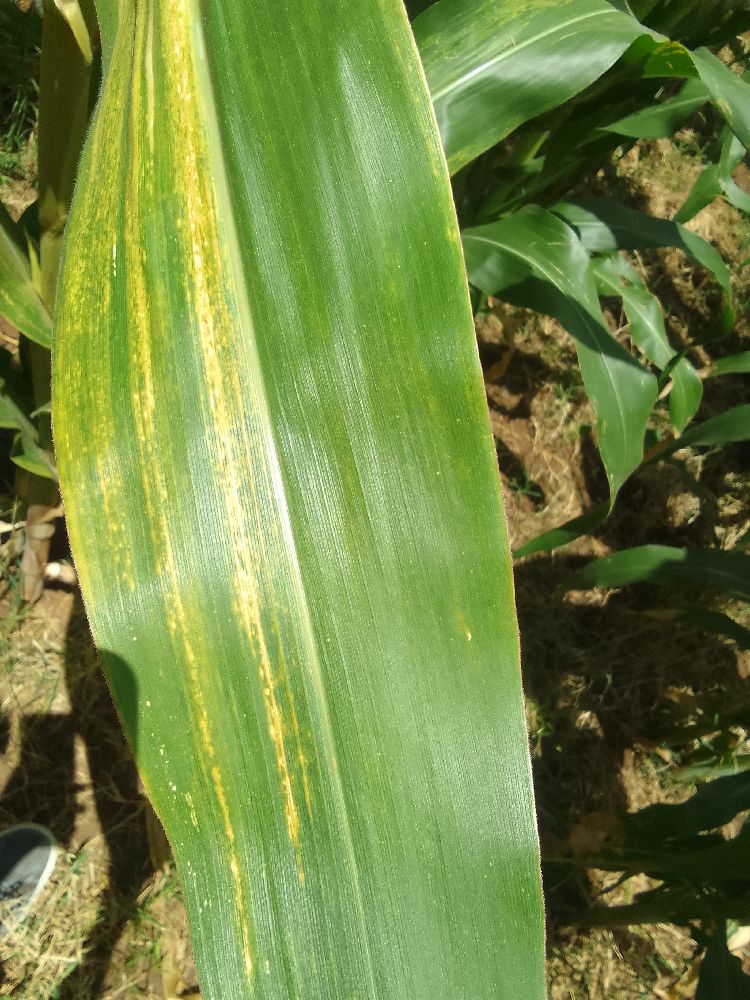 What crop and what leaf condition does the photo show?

maize, maize lethal necrosis
